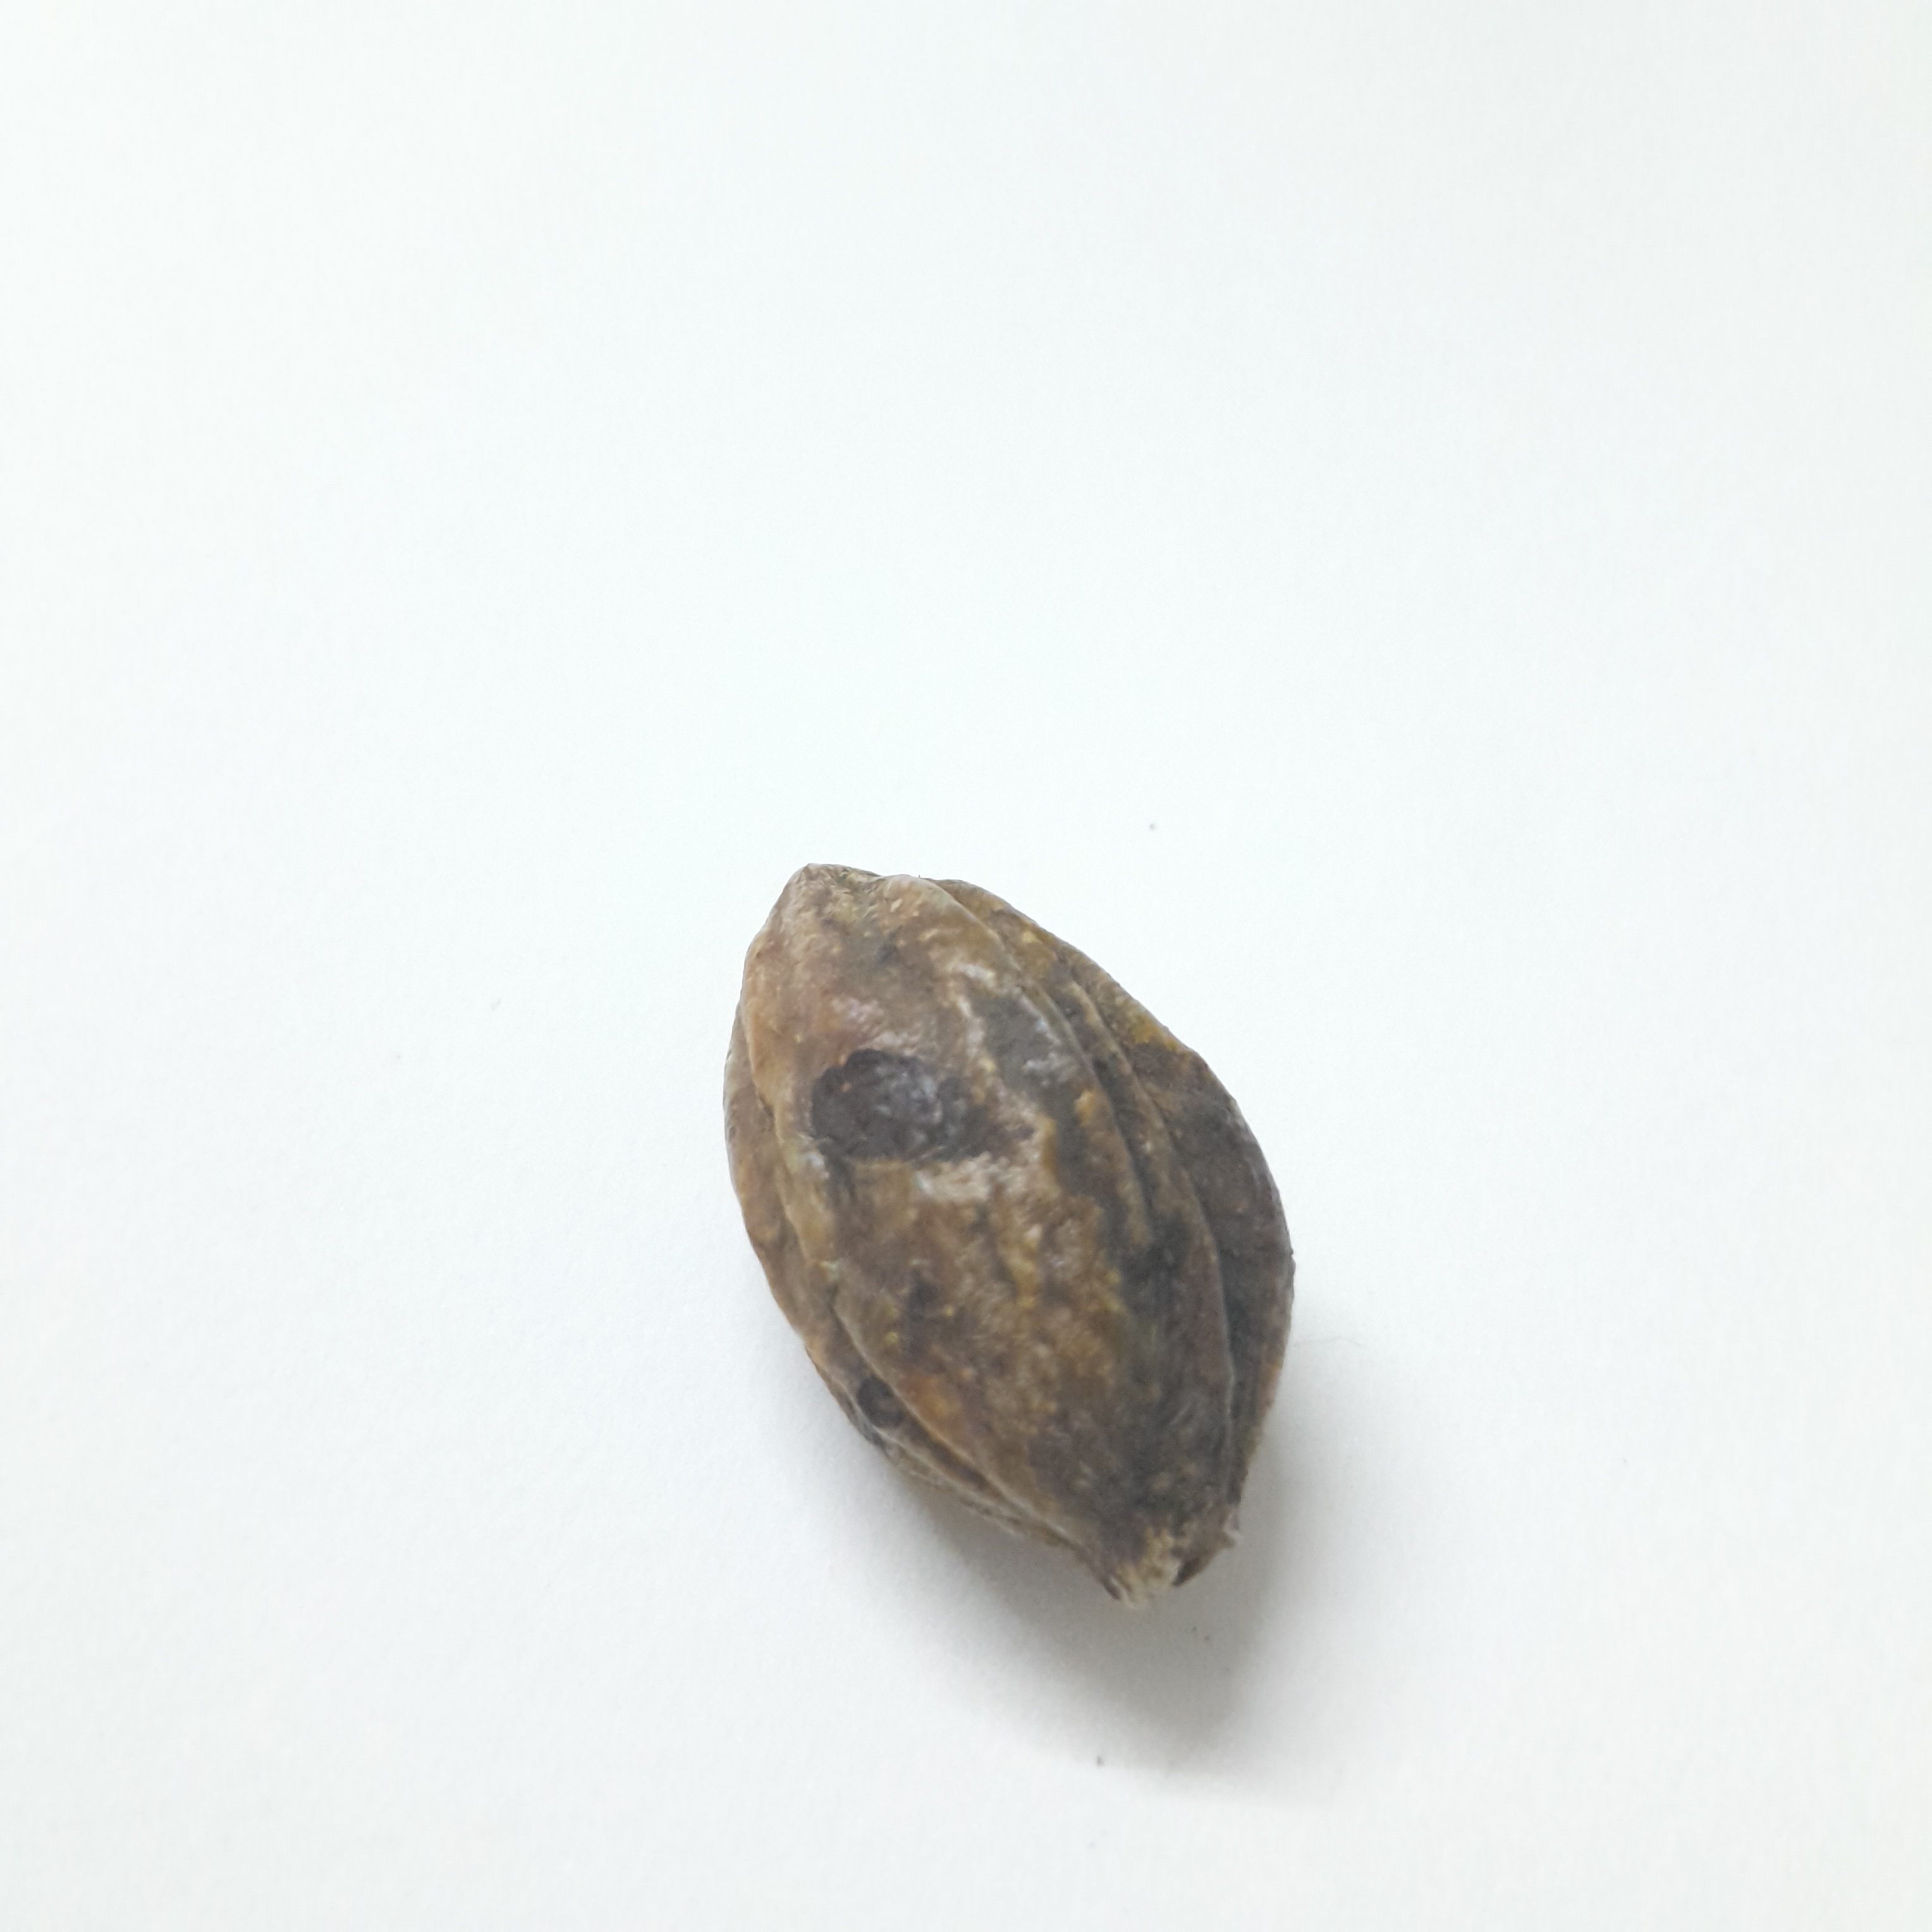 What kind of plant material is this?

hirdaa
